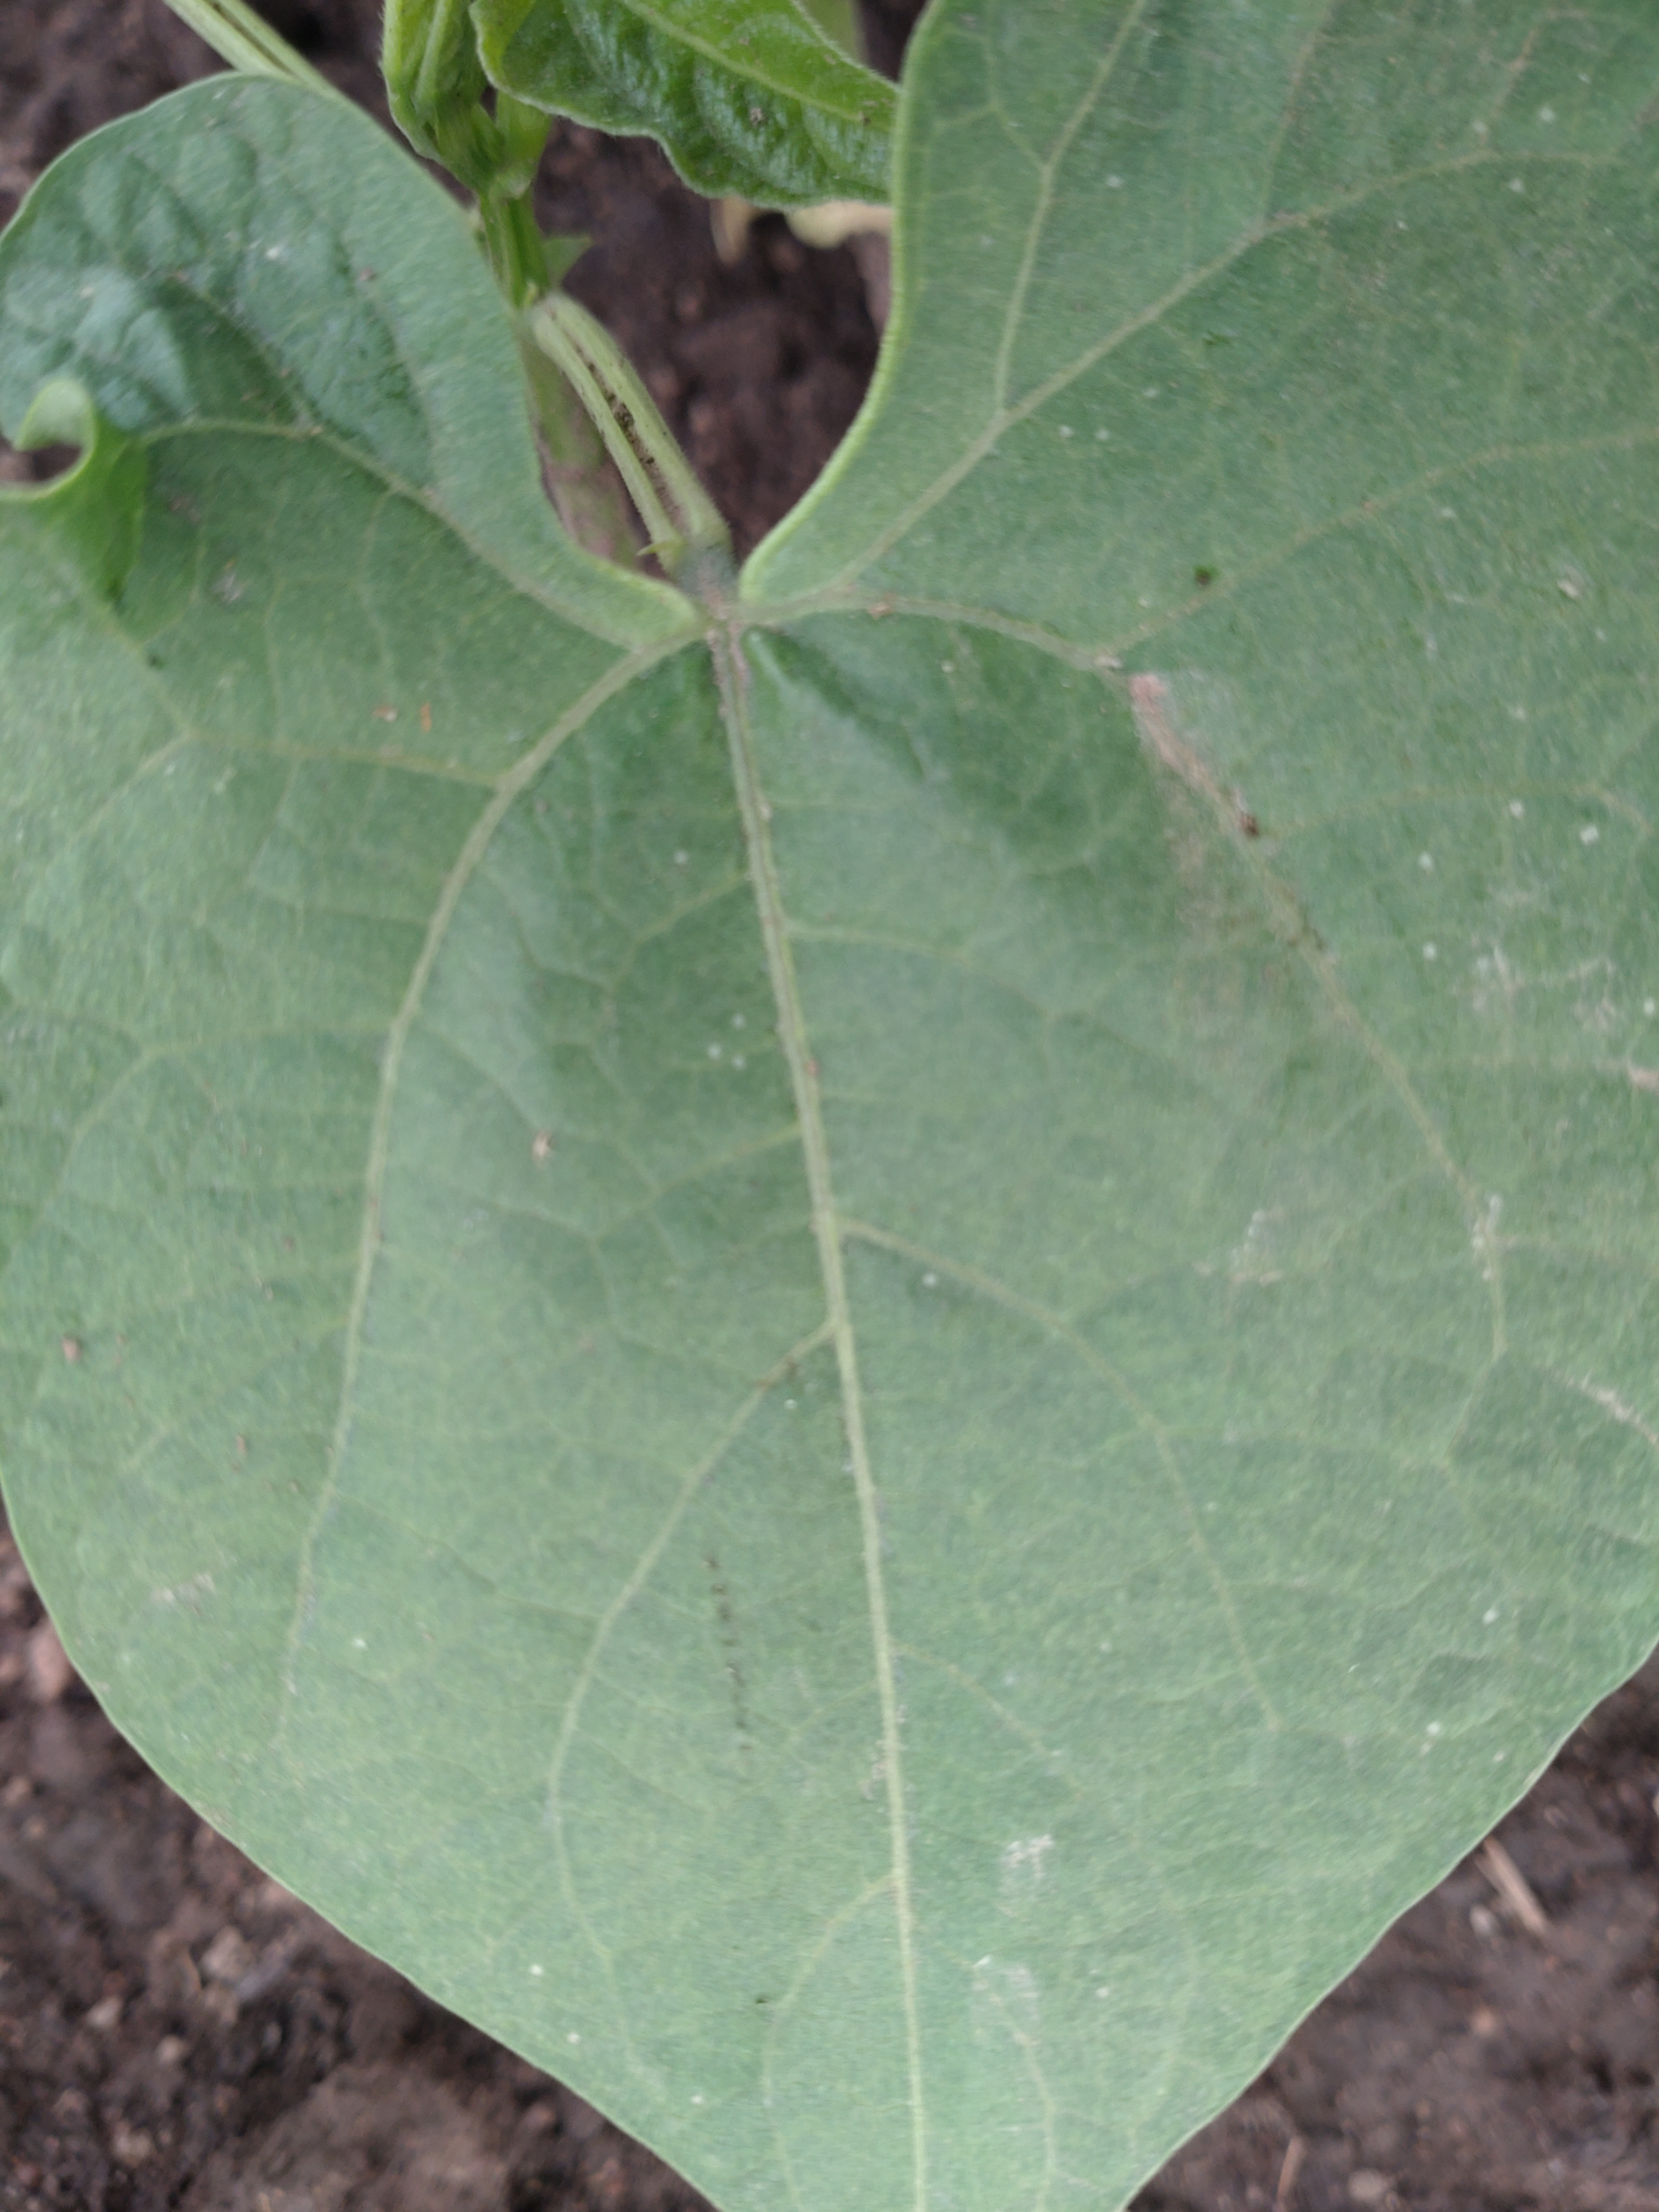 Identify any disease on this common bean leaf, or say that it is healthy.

healthy
